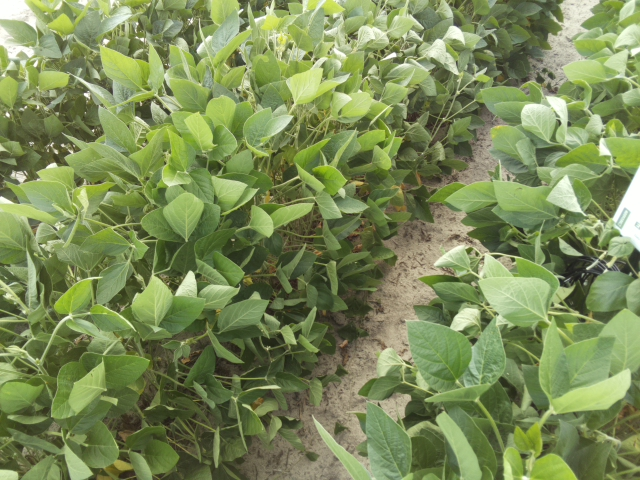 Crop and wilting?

soybean, slight leaflet or petiole turgor loss in upper canopy
